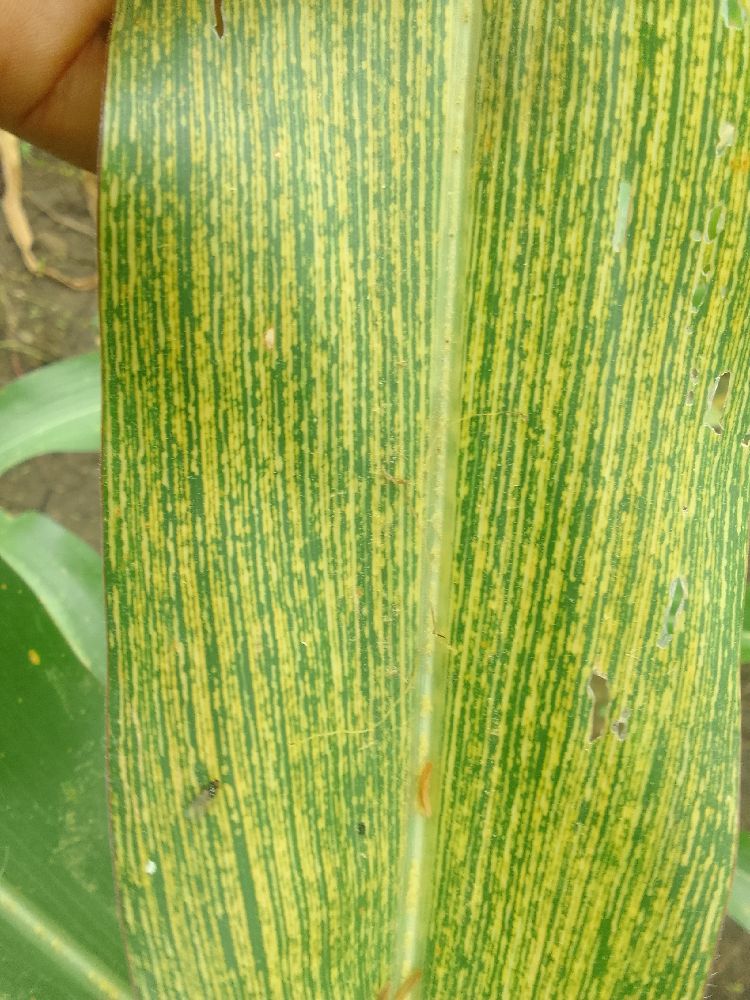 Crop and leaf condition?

maize, maize streak virus
